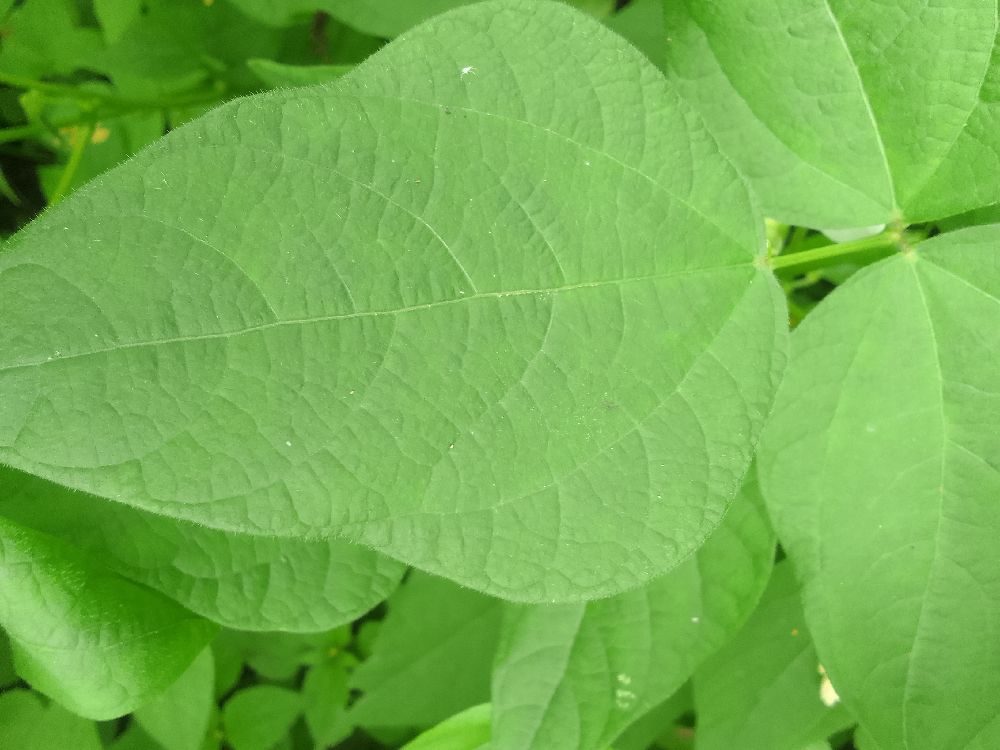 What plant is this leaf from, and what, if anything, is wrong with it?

common bean, healthy
